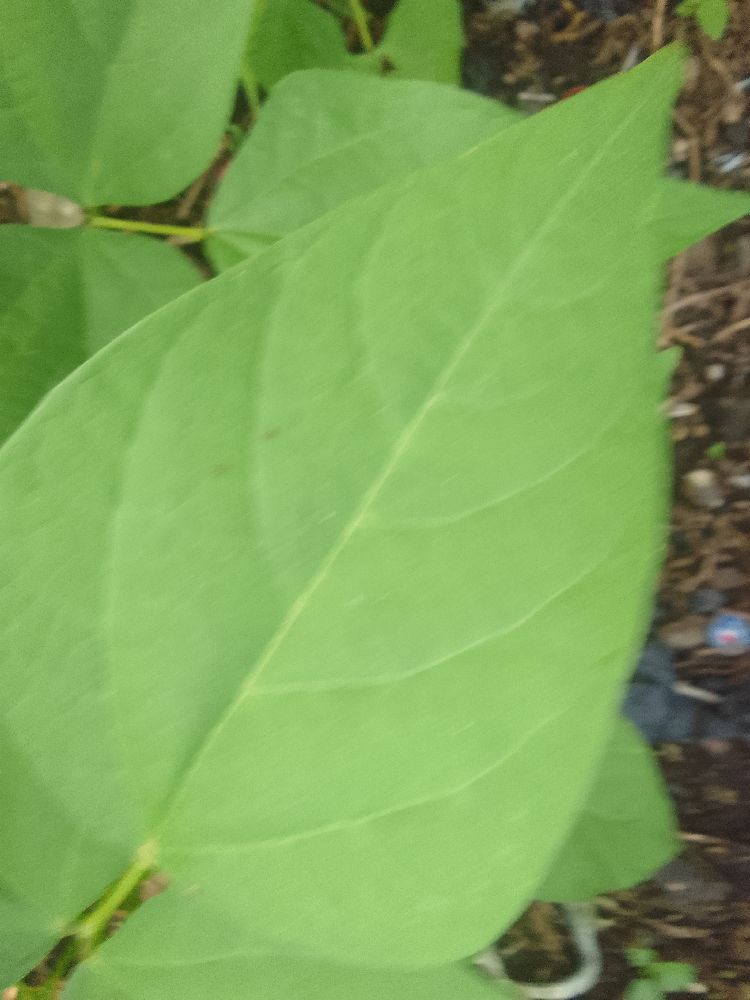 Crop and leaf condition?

common bean, healthy
